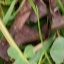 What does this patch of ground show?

unstructured weed
